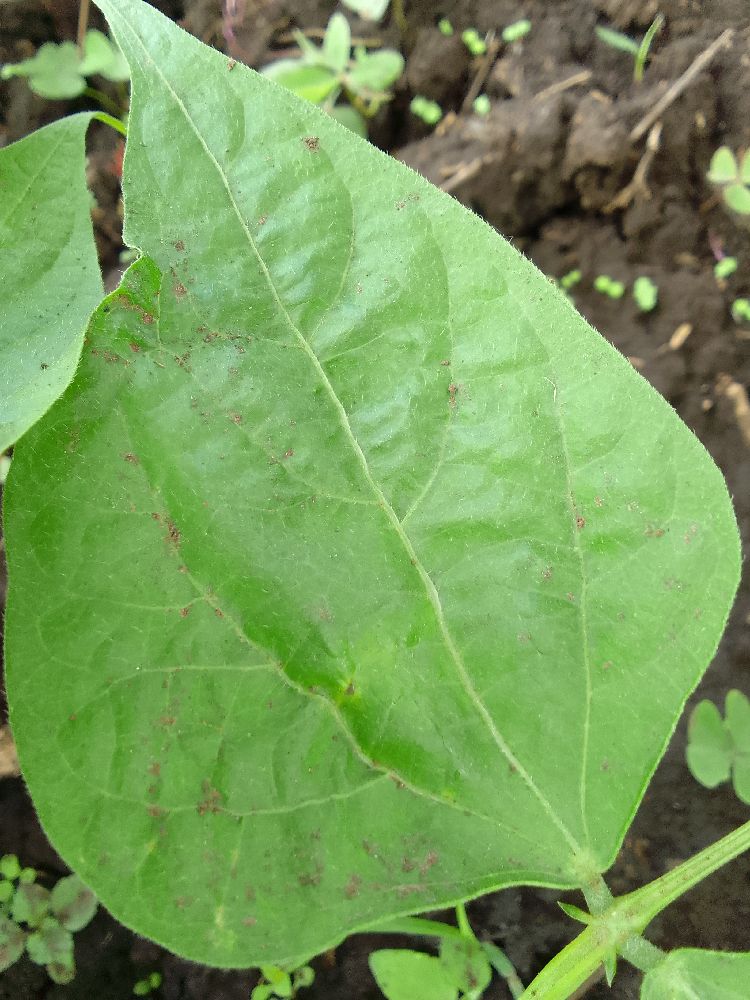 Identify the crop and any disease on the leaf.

common bean, healthy
